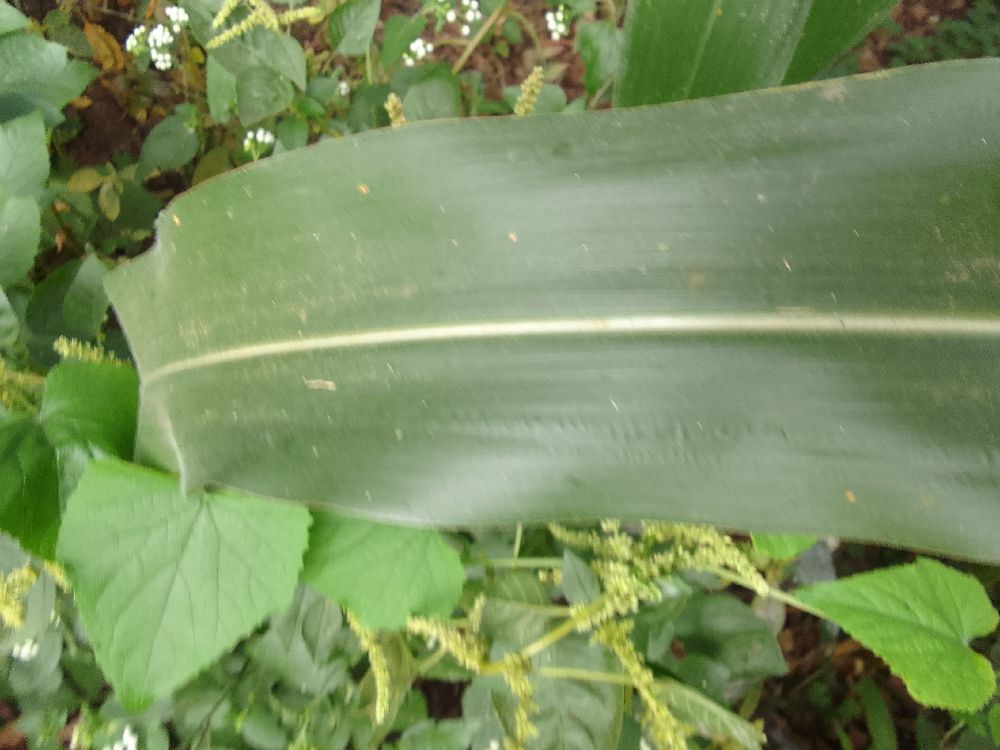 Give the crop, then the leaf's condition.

maize, healthy
